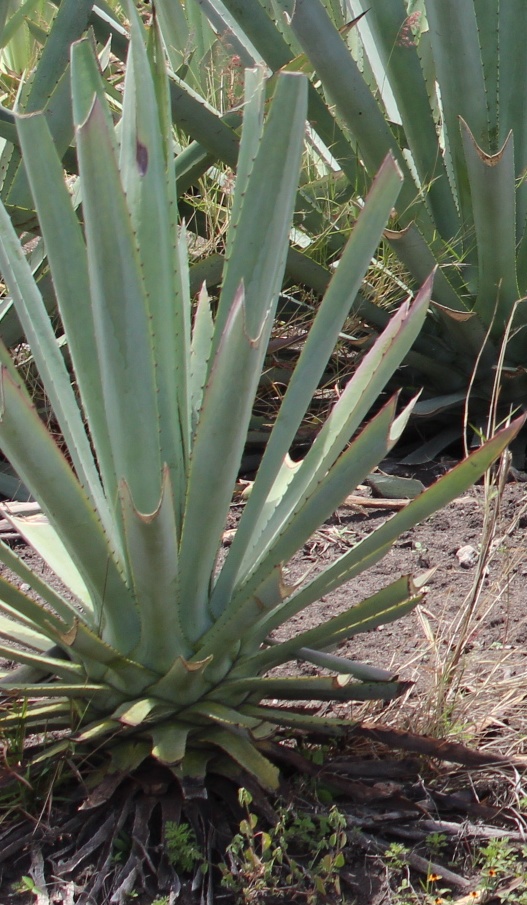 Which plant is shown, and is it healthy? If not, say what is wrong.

agave, healthy
